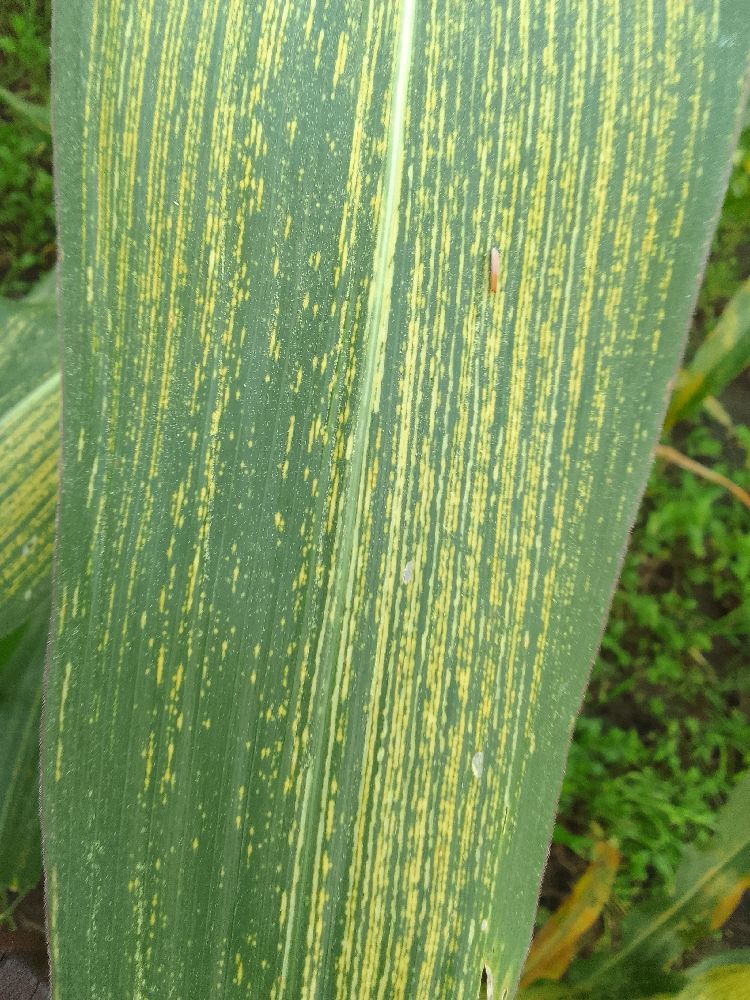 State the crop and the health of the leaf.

maize, maize streak virus
